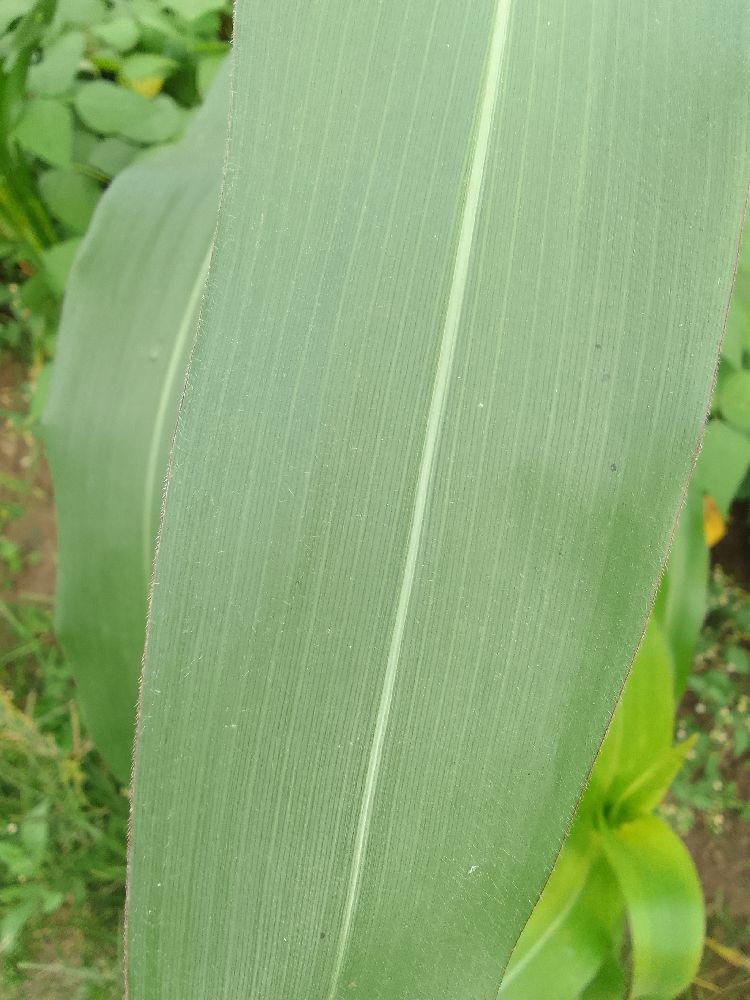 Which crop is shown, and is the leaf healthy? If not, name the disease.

maize, healthy
